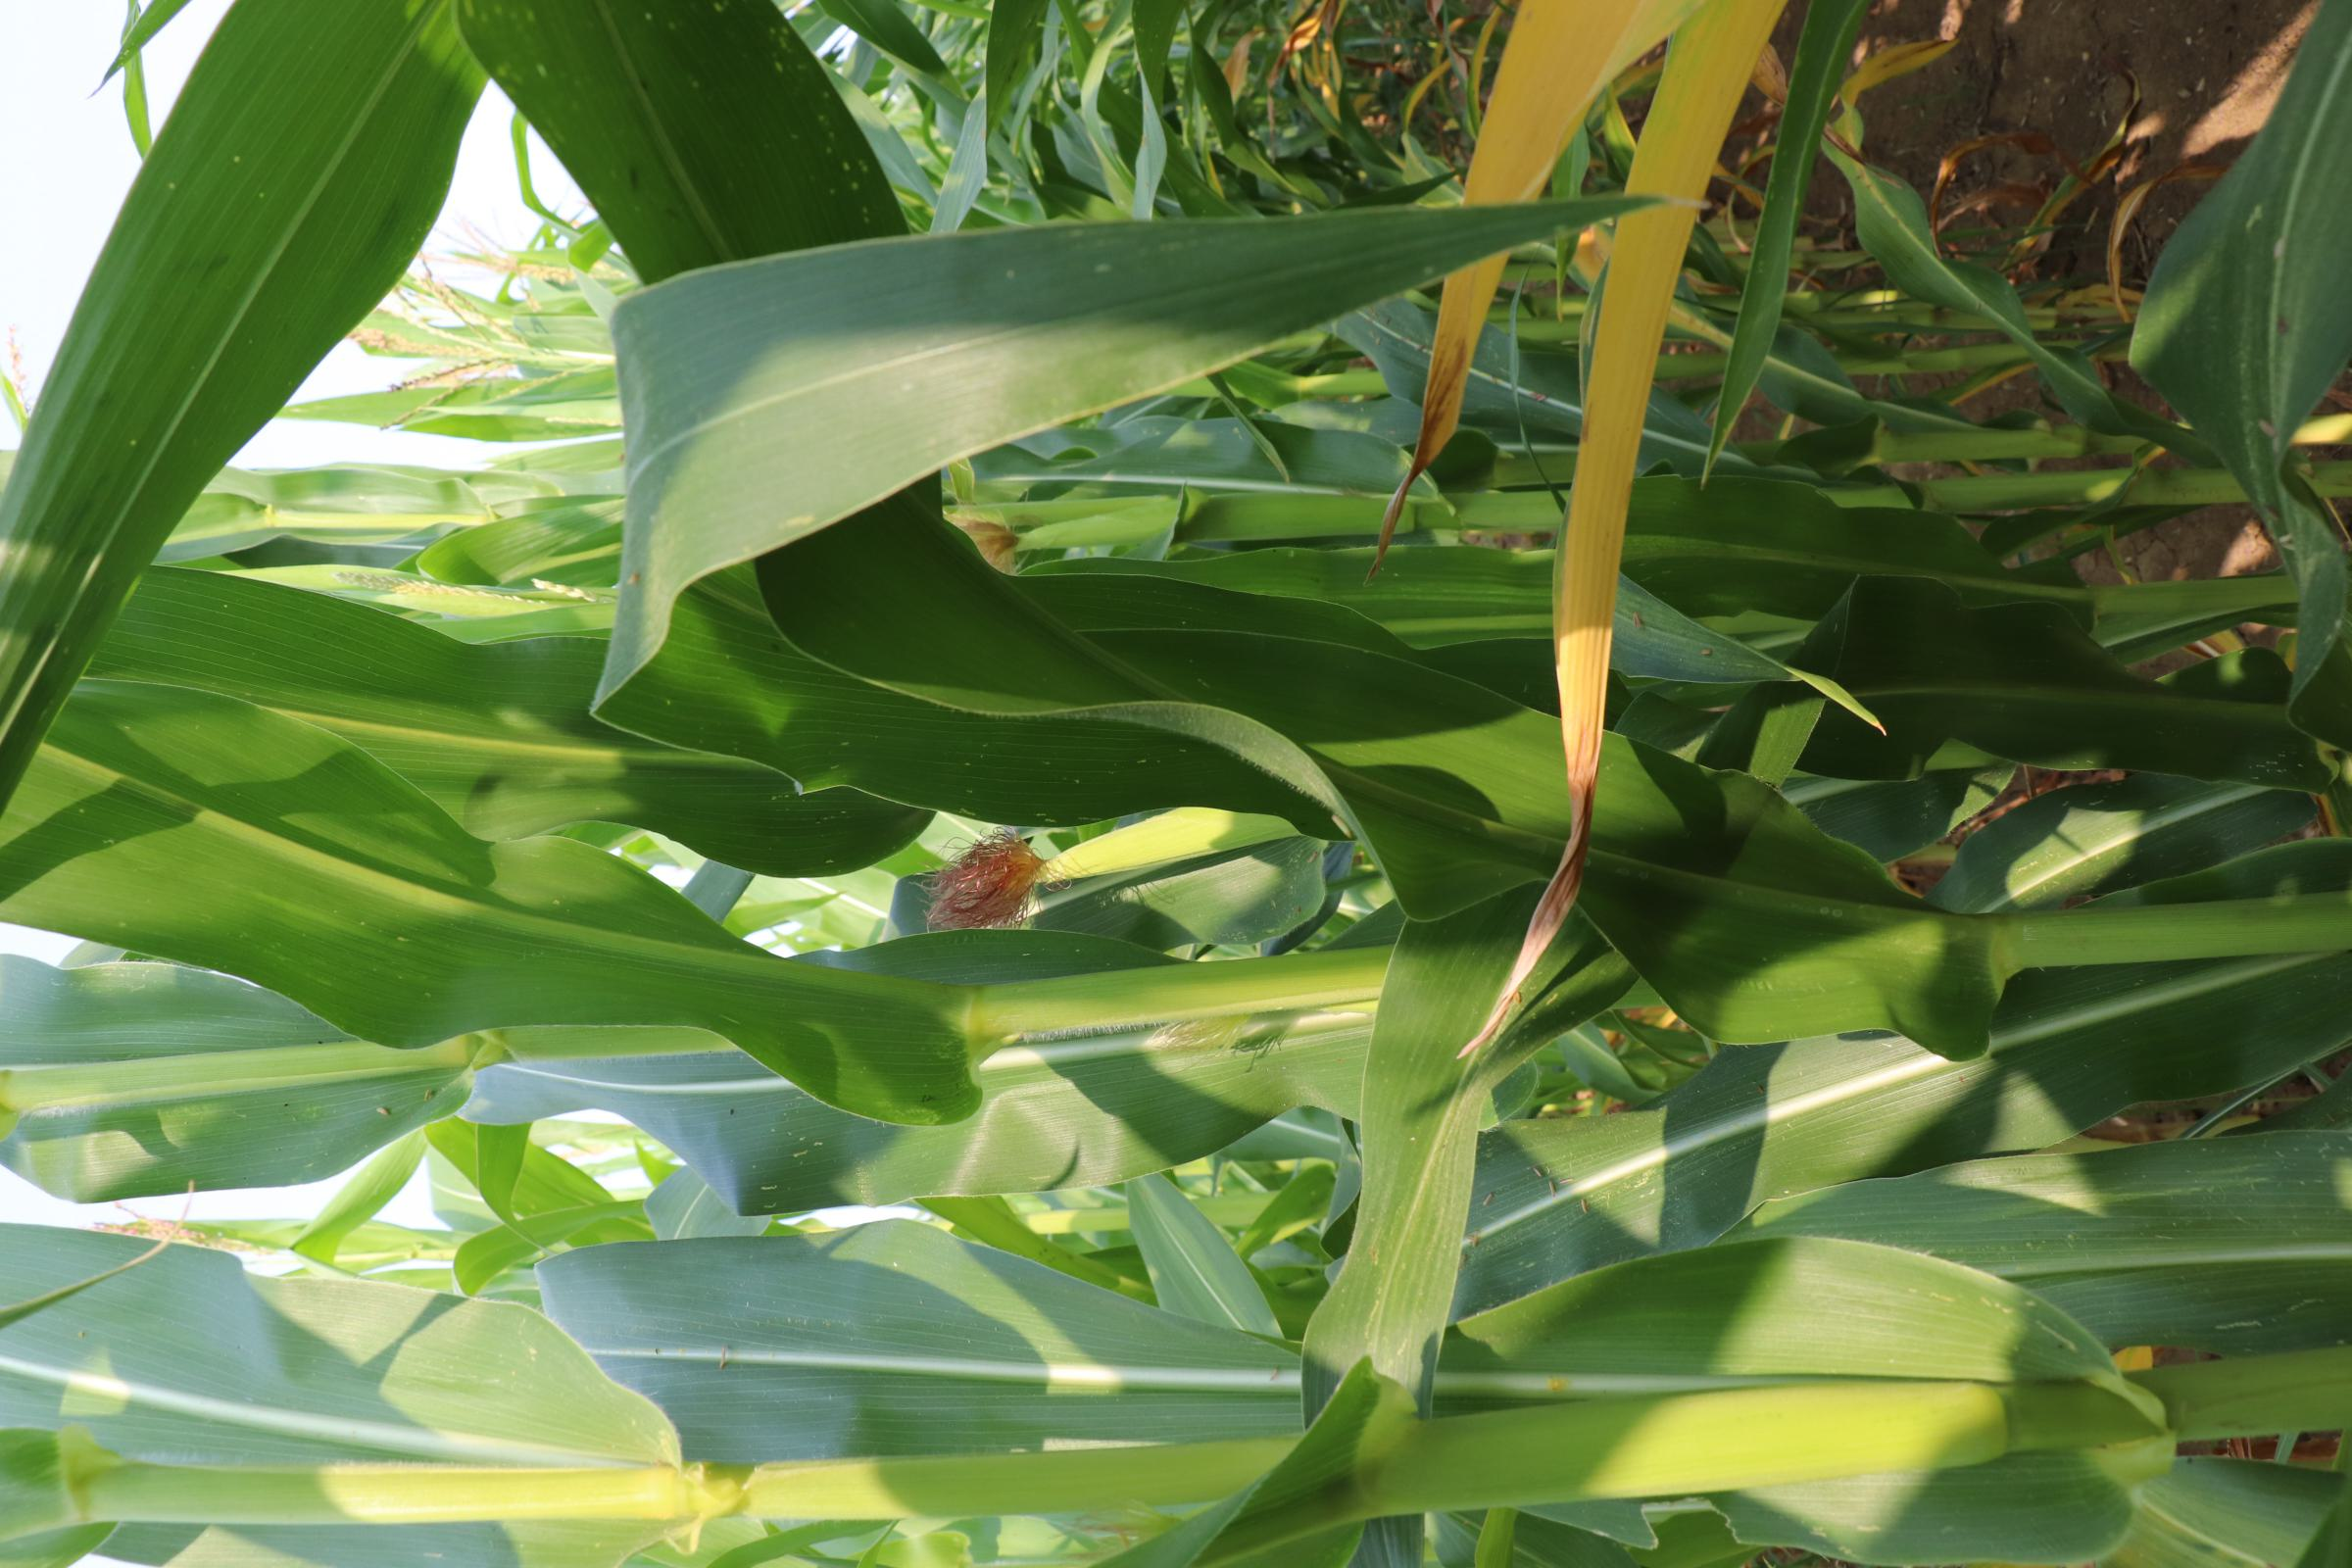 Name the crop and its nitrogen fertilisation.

maize, no added nitrogen
